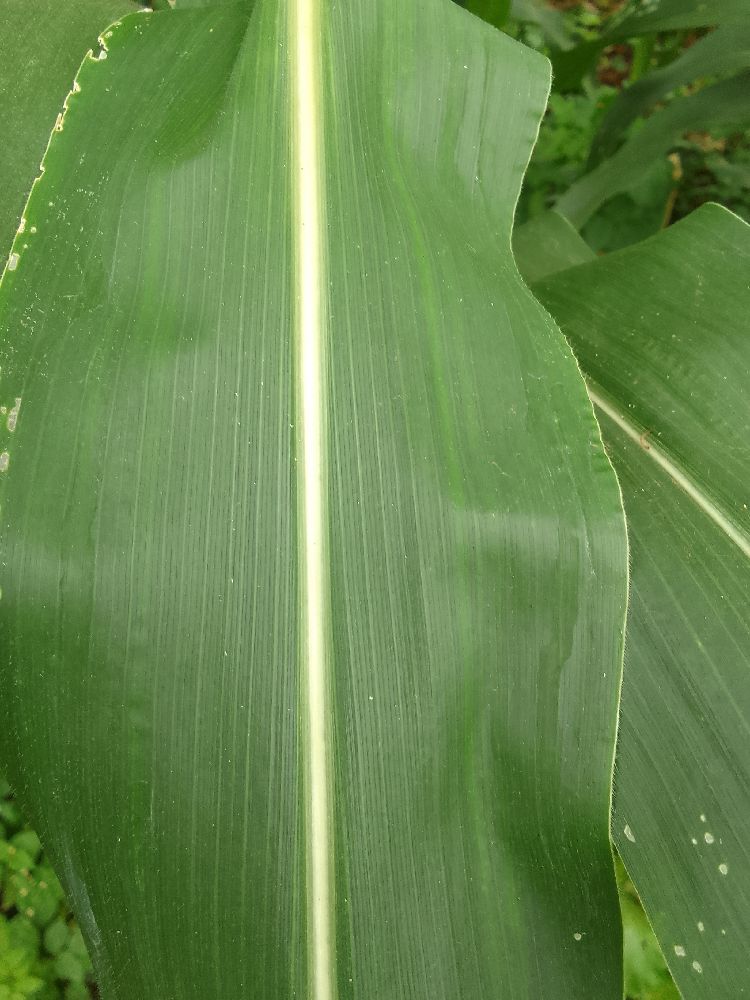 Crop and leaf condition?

maize, healthy
